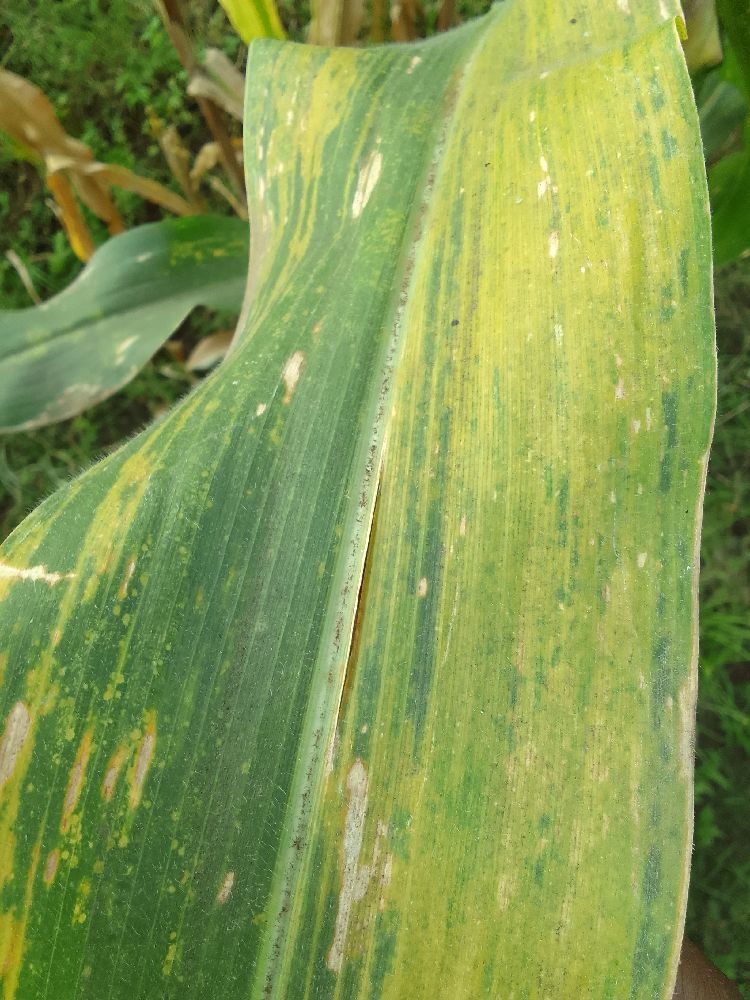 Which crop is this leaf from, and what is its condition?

maize, maize lethal necrosis
